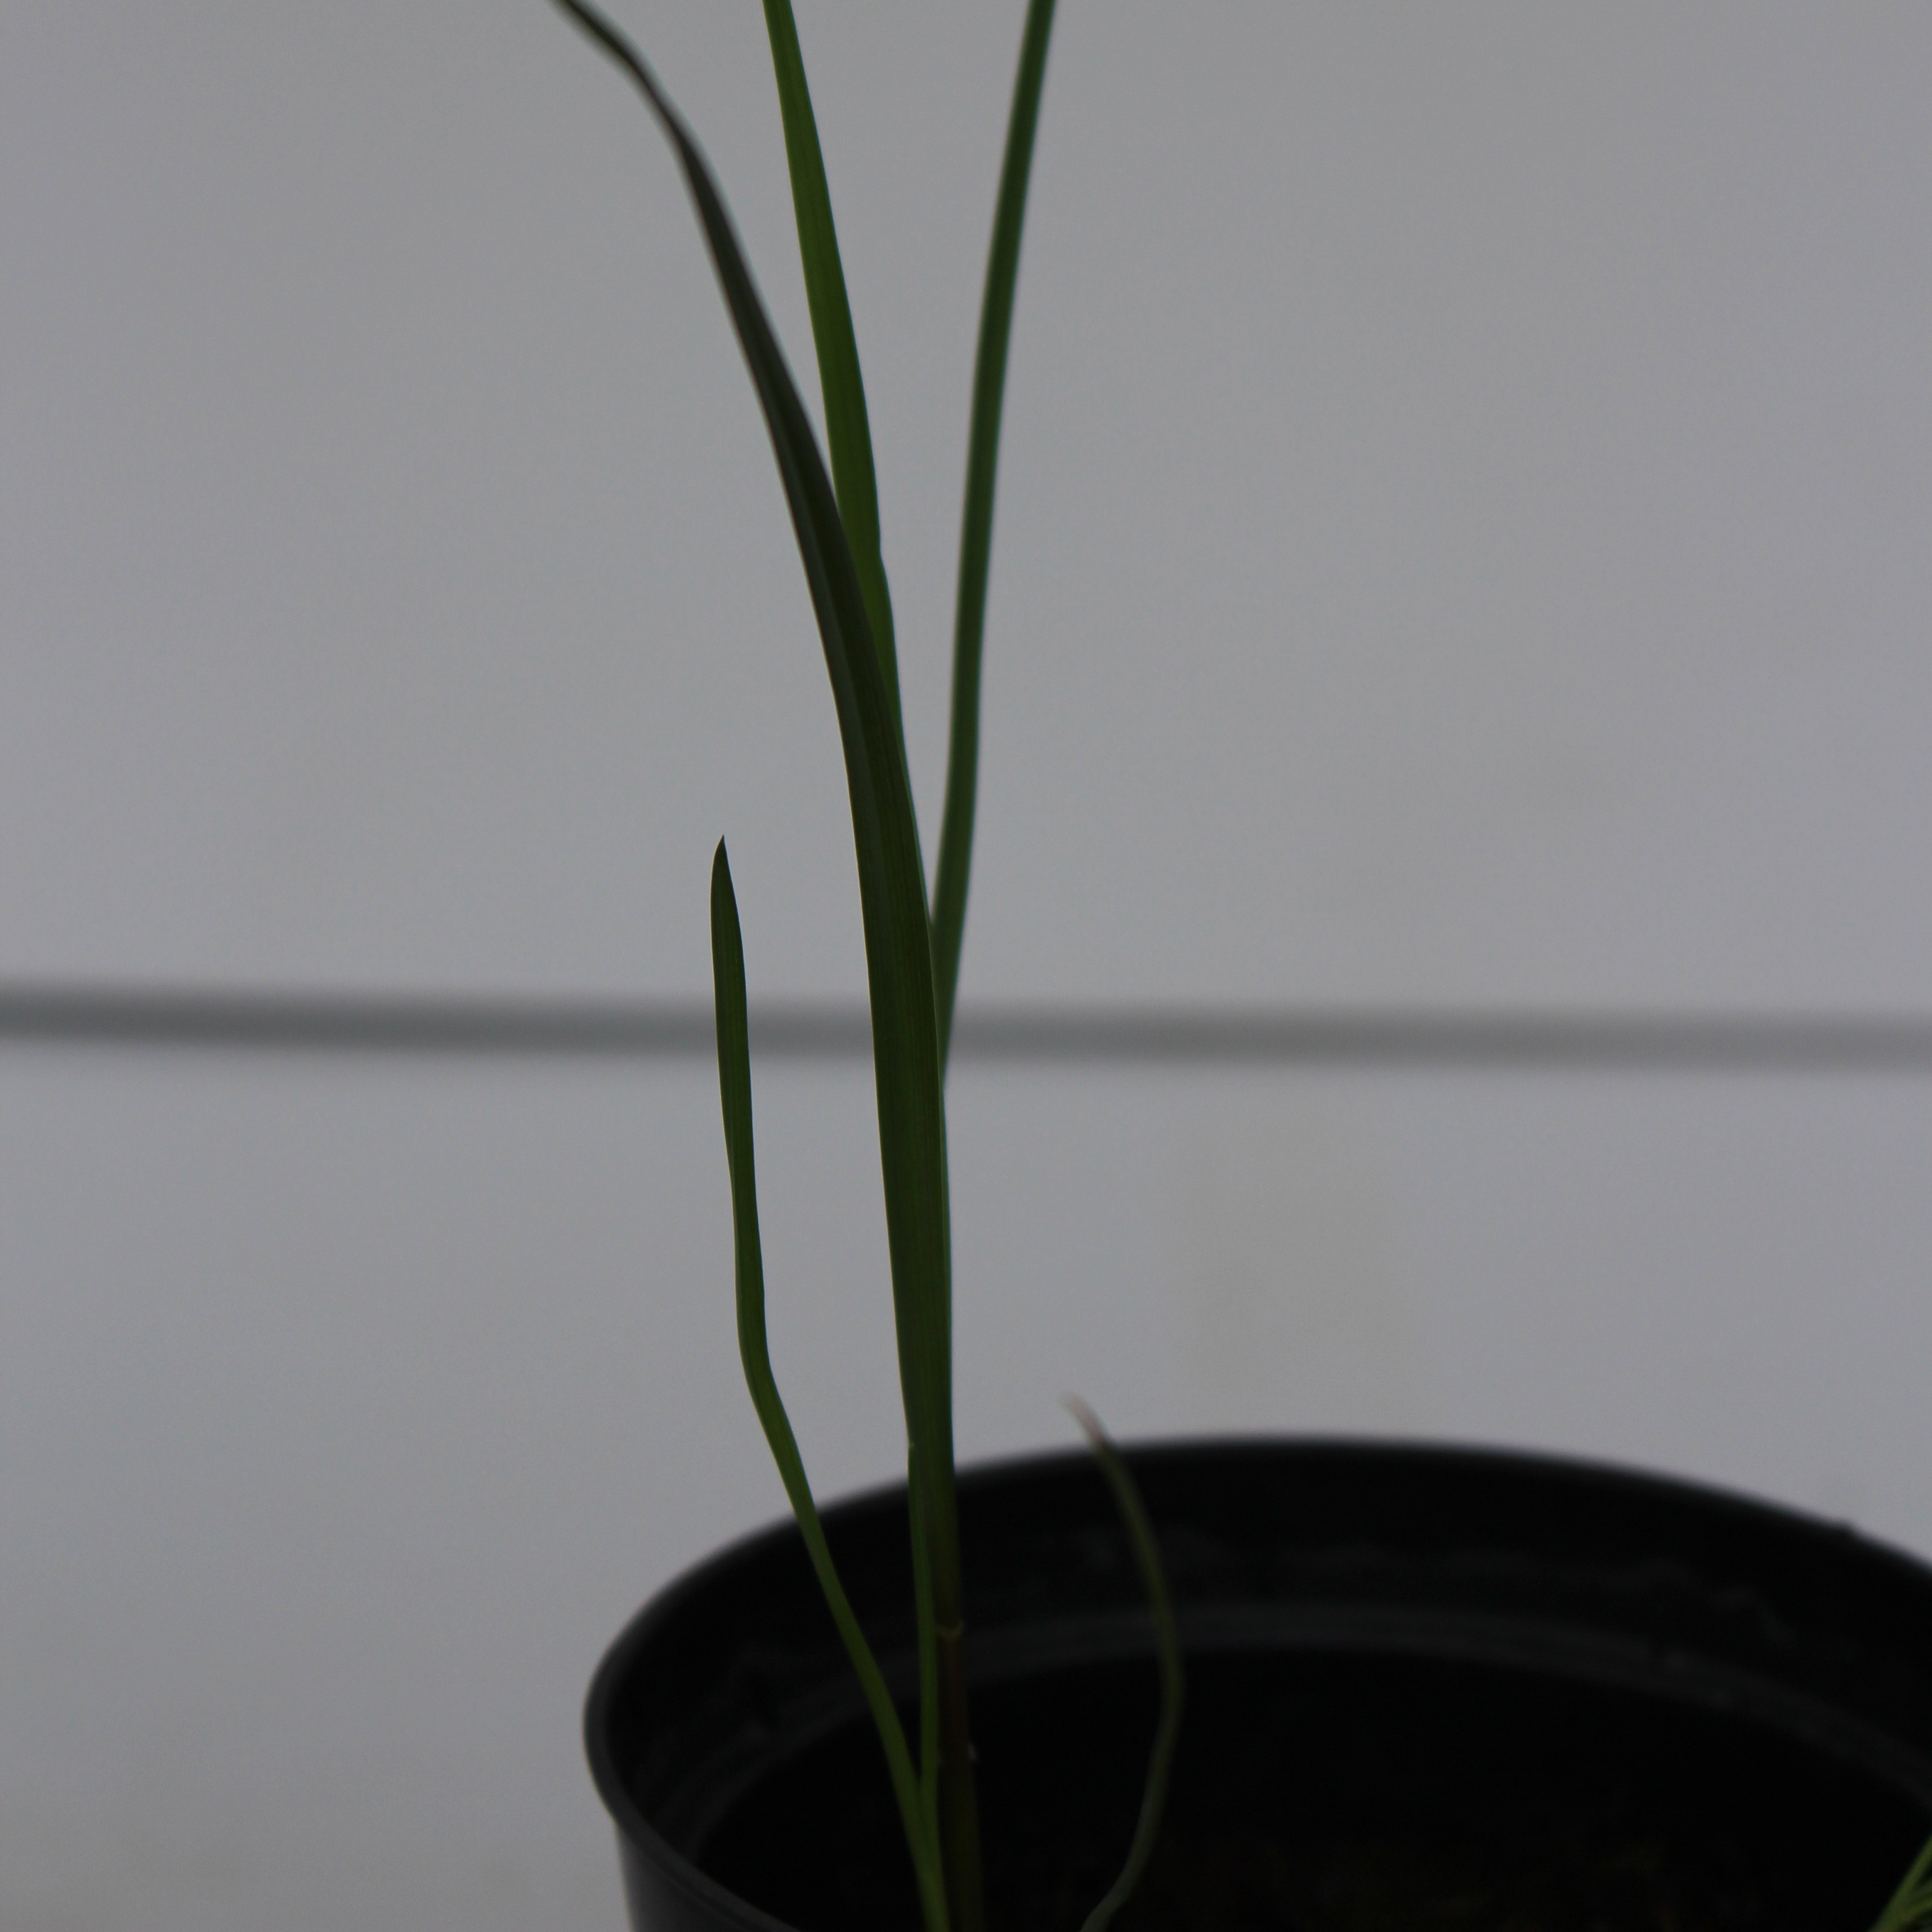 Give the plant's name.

Lolium multiflorum
